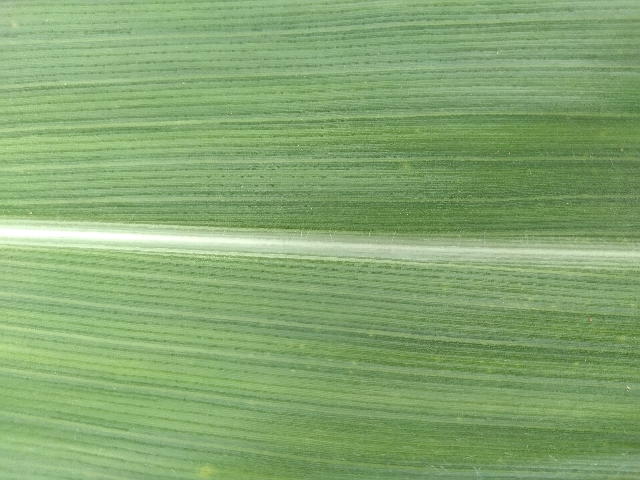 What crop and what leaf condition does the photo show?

maize, healthy
